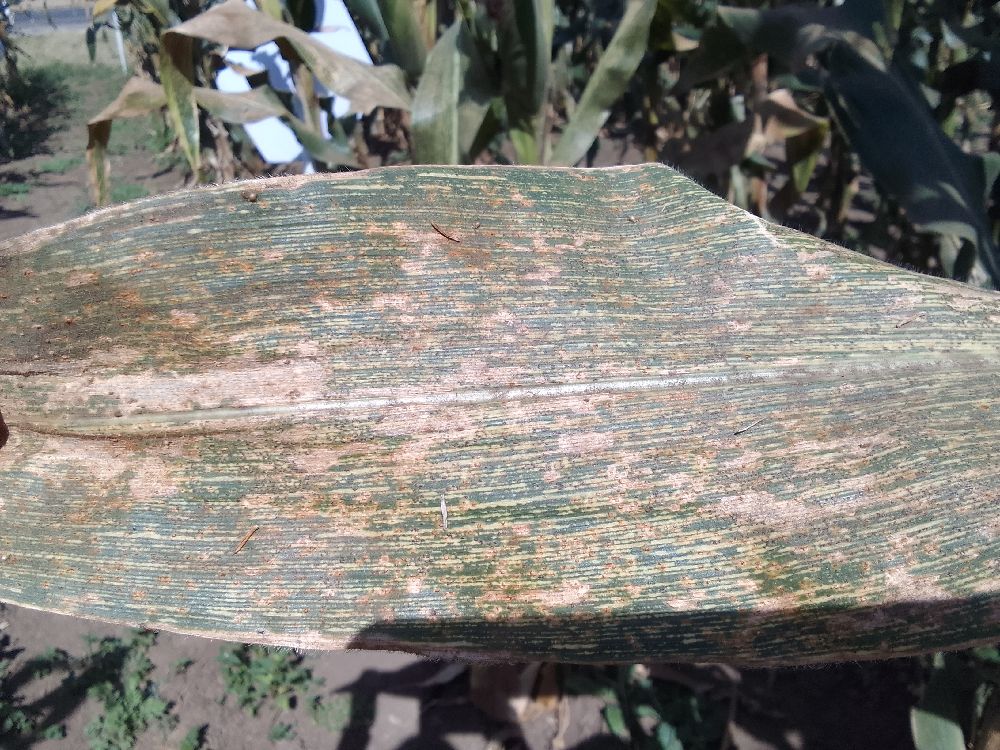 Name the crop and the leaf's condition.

maize, maize streak virus
